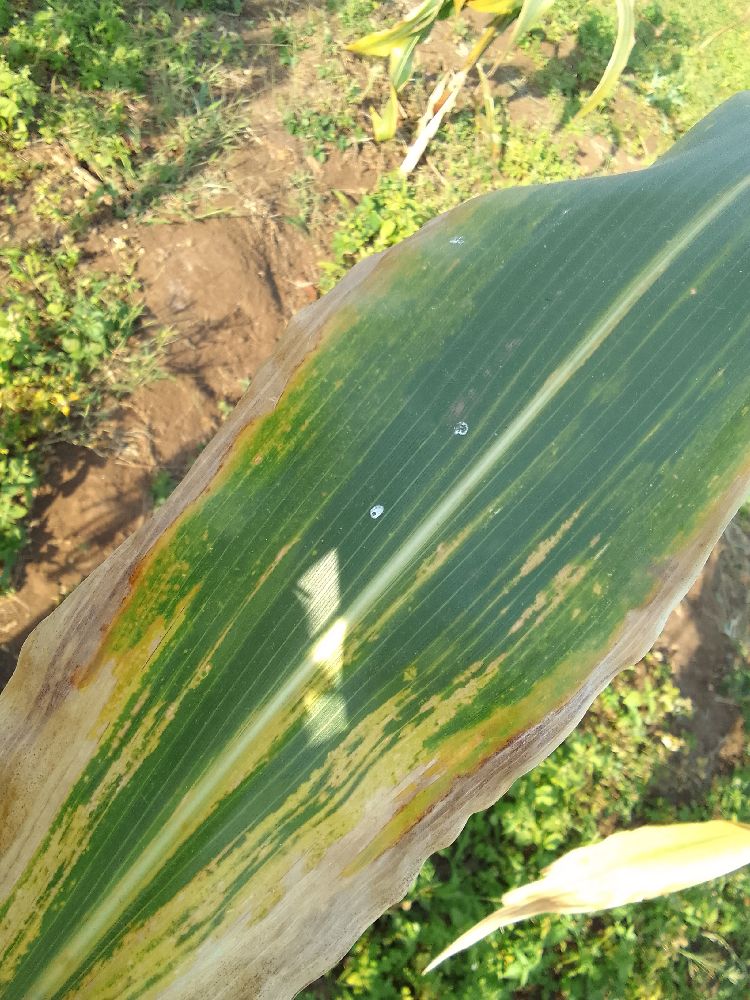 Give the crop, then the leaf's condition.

maize, maize lethal necrosis
